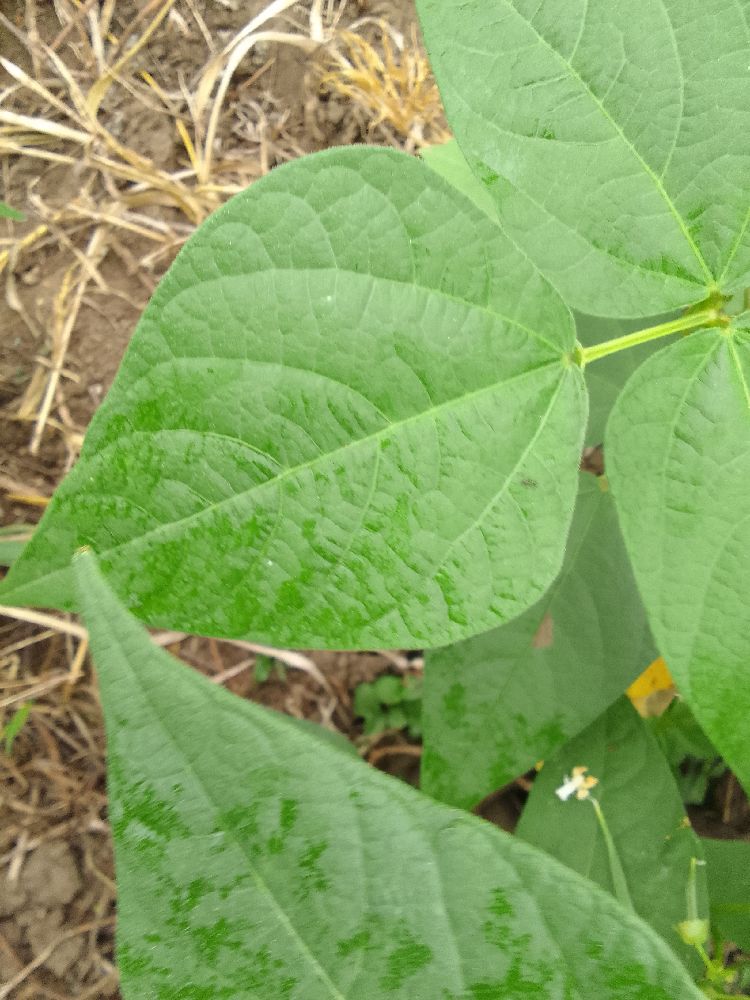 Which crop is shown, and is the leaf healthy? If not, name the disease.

common bean, healthy
